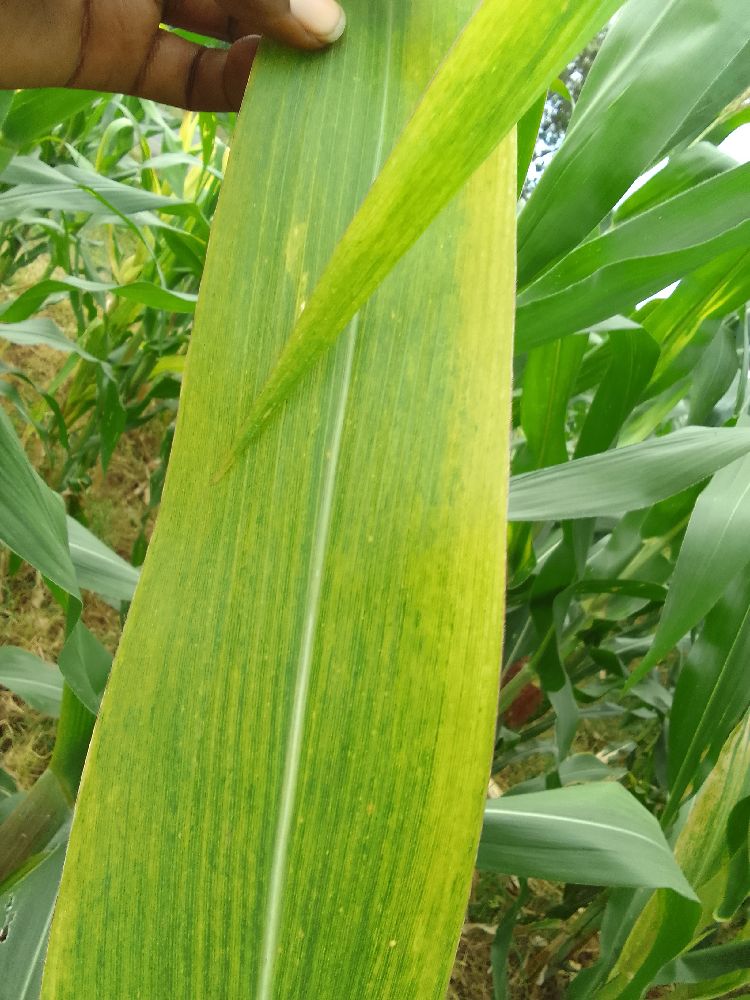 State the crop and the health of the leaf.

maize, maize lethal necrosis
